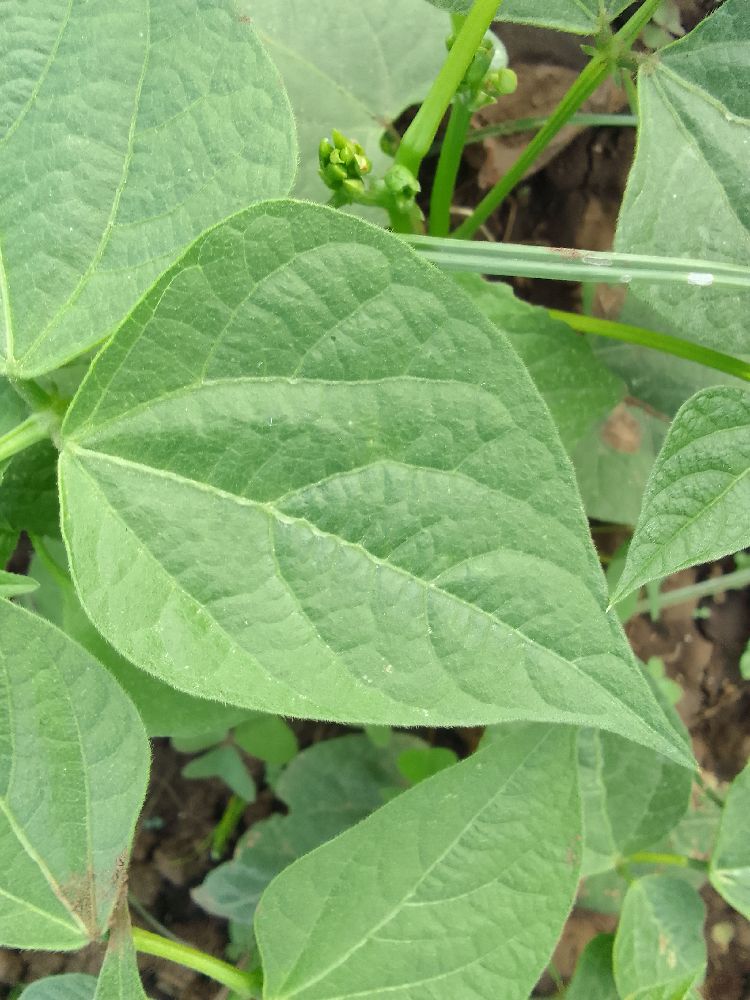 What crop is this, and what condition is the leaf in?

common bean, healthy
